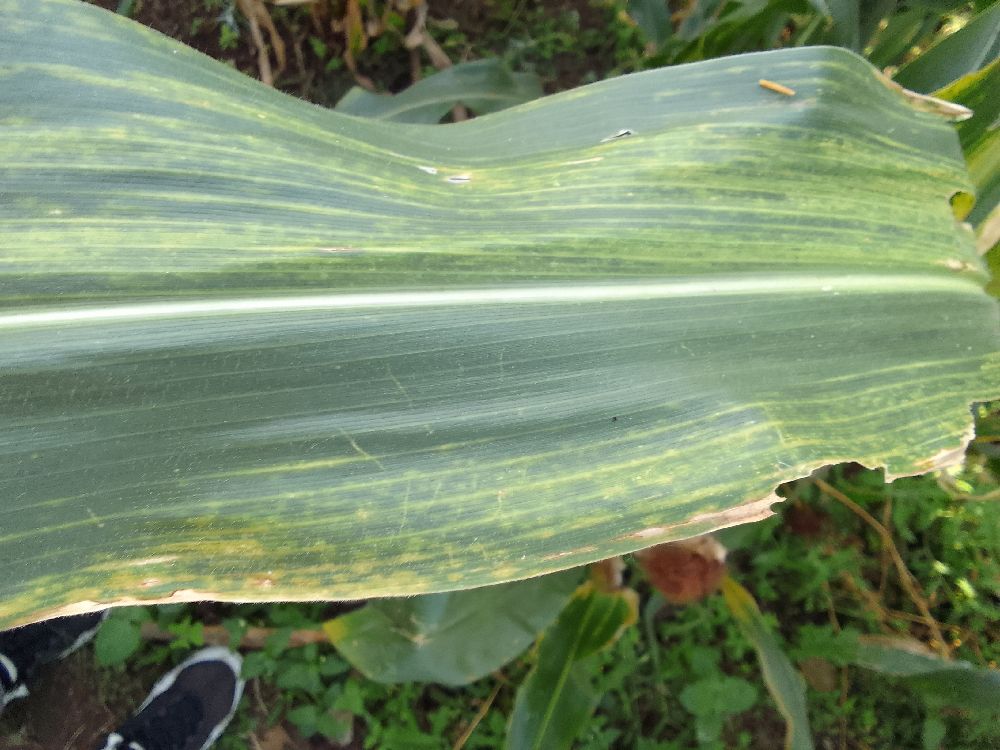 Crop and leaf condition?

maize, maize lethal necrosis
